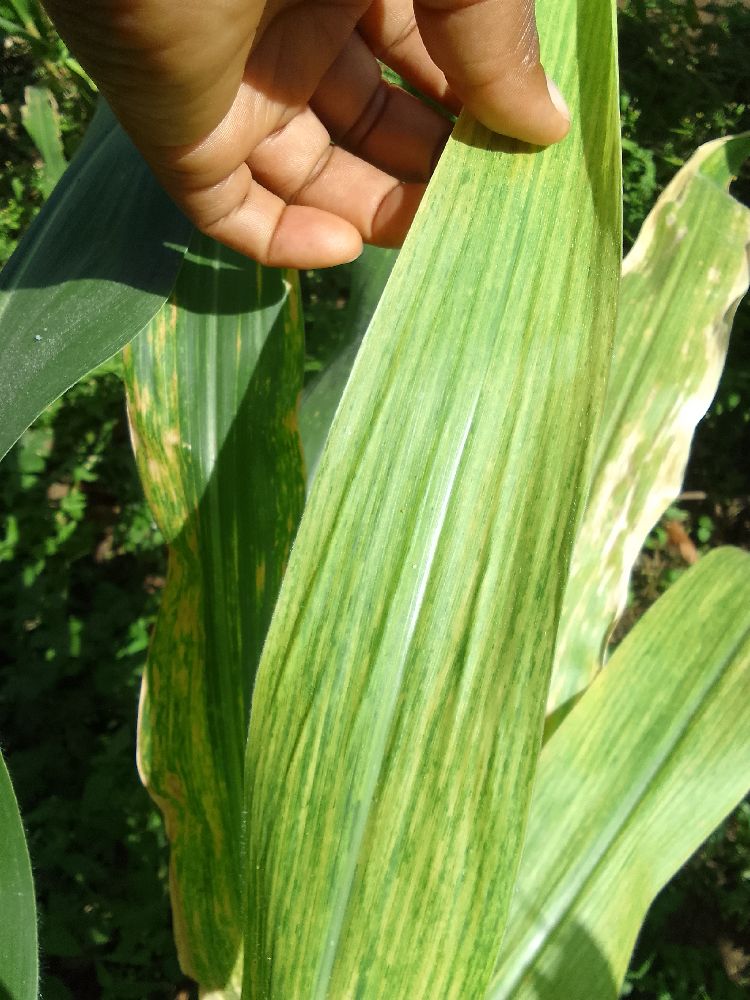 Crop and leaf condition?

maize, maize lethal necrosis
